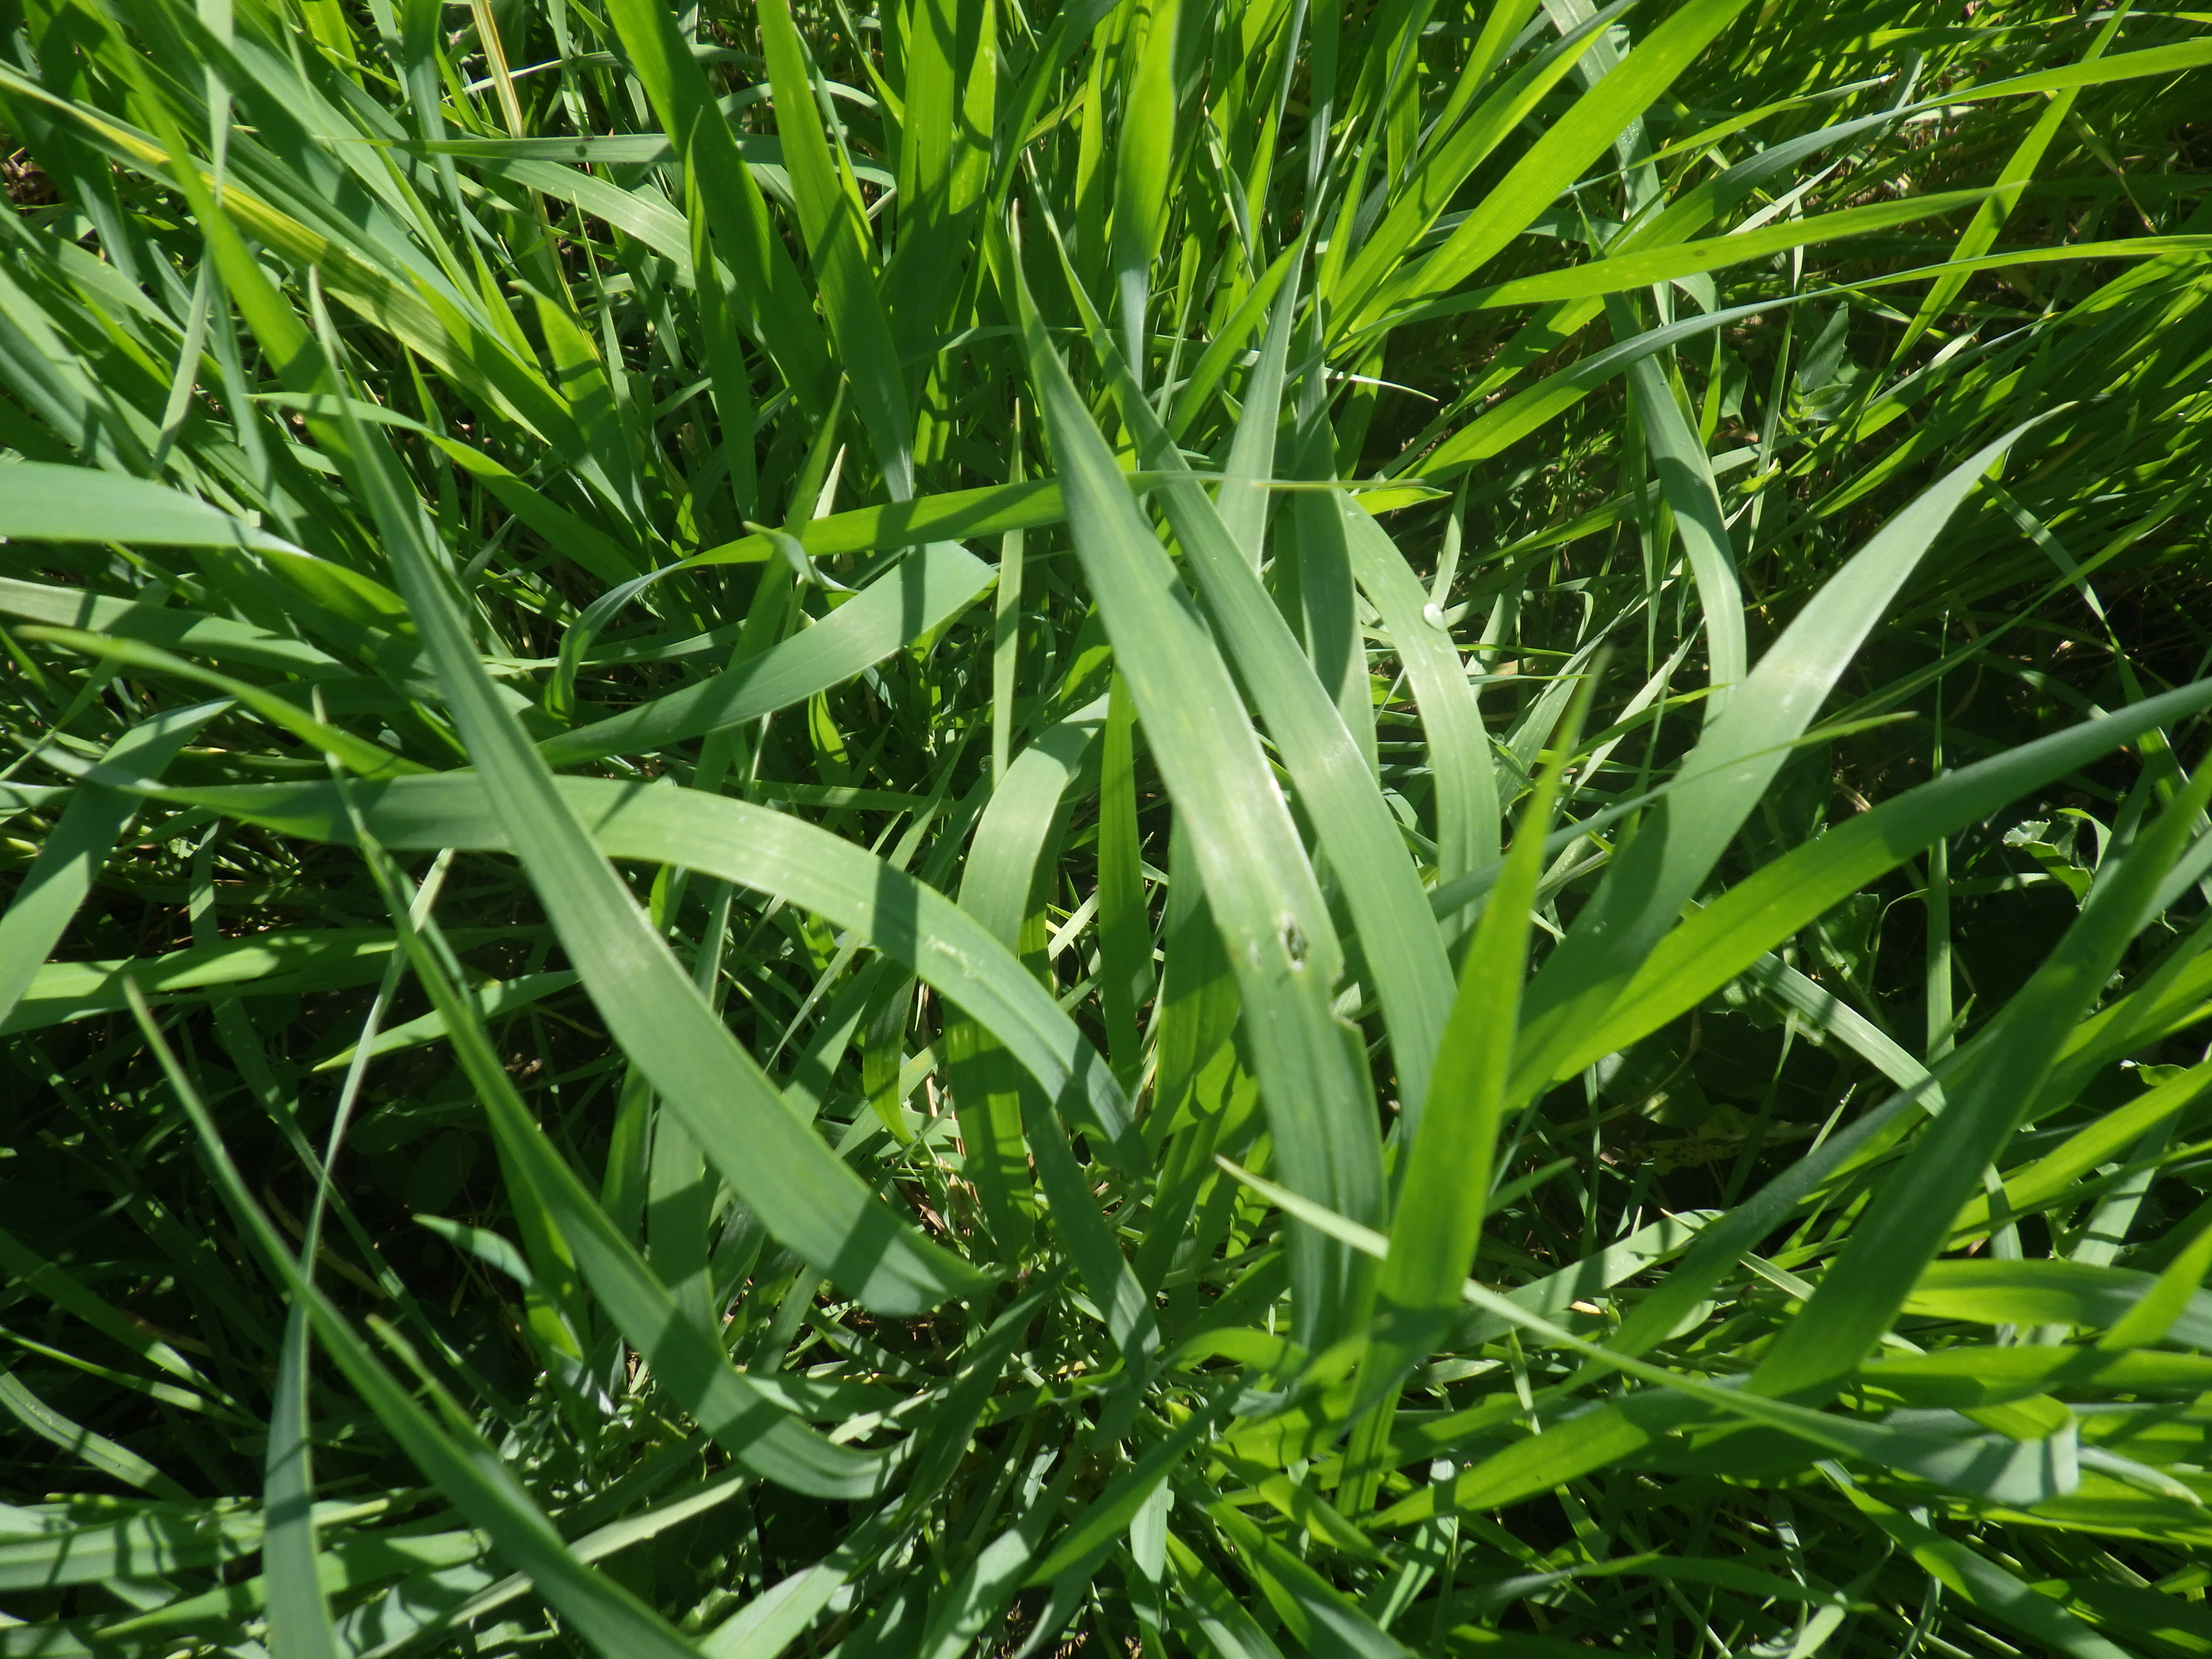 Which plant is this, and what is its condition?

emmer, aphids, phytophagous
